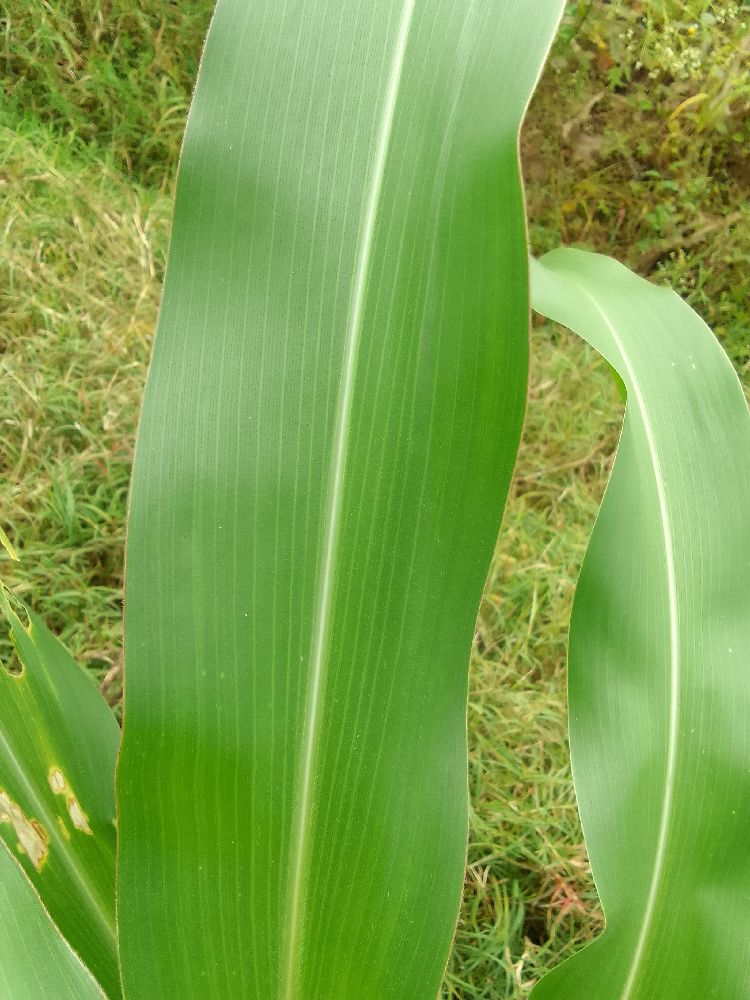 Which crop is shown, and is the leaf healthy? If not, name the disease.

maize, healthy
